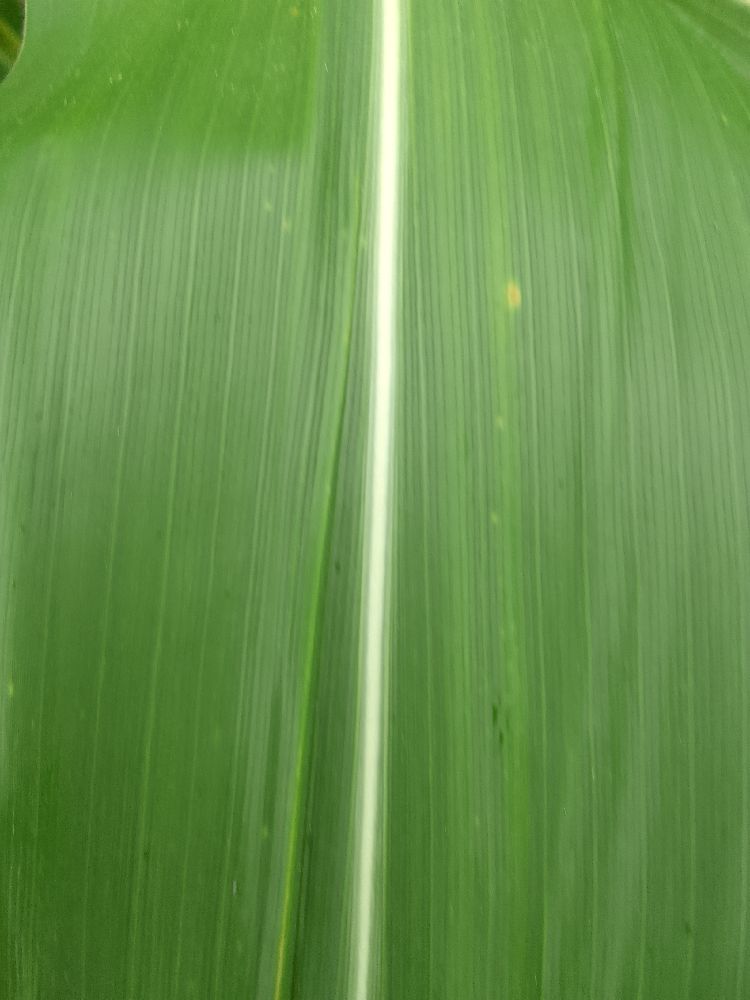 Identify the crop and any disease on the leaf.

maize, healthy
